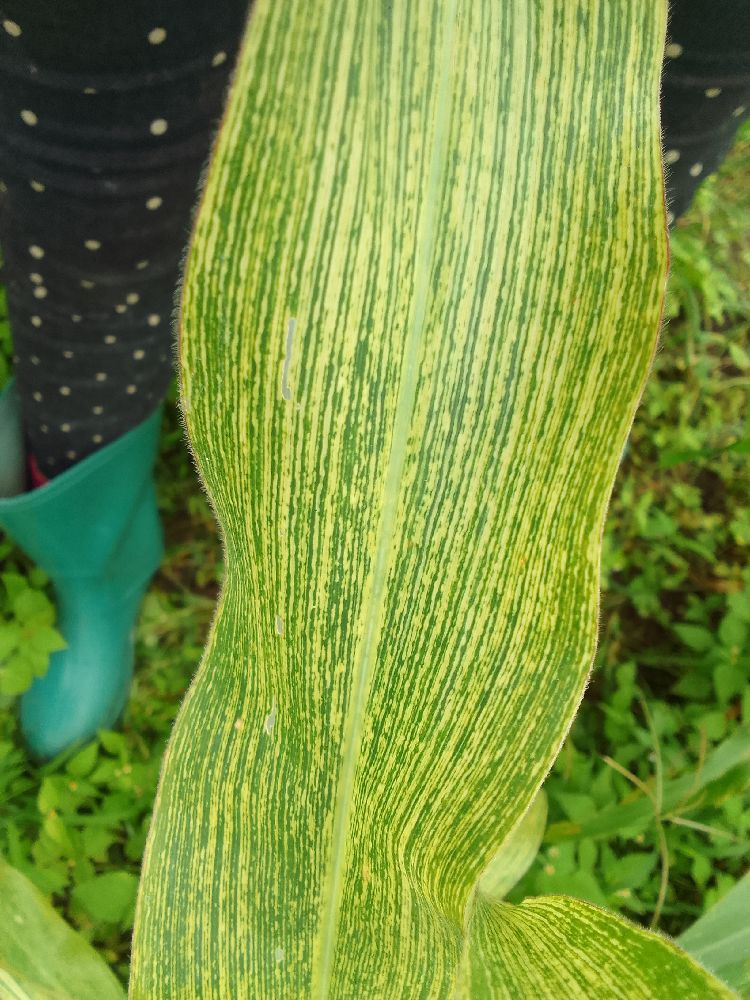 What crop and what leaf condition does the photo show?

maize, maize streak virus
